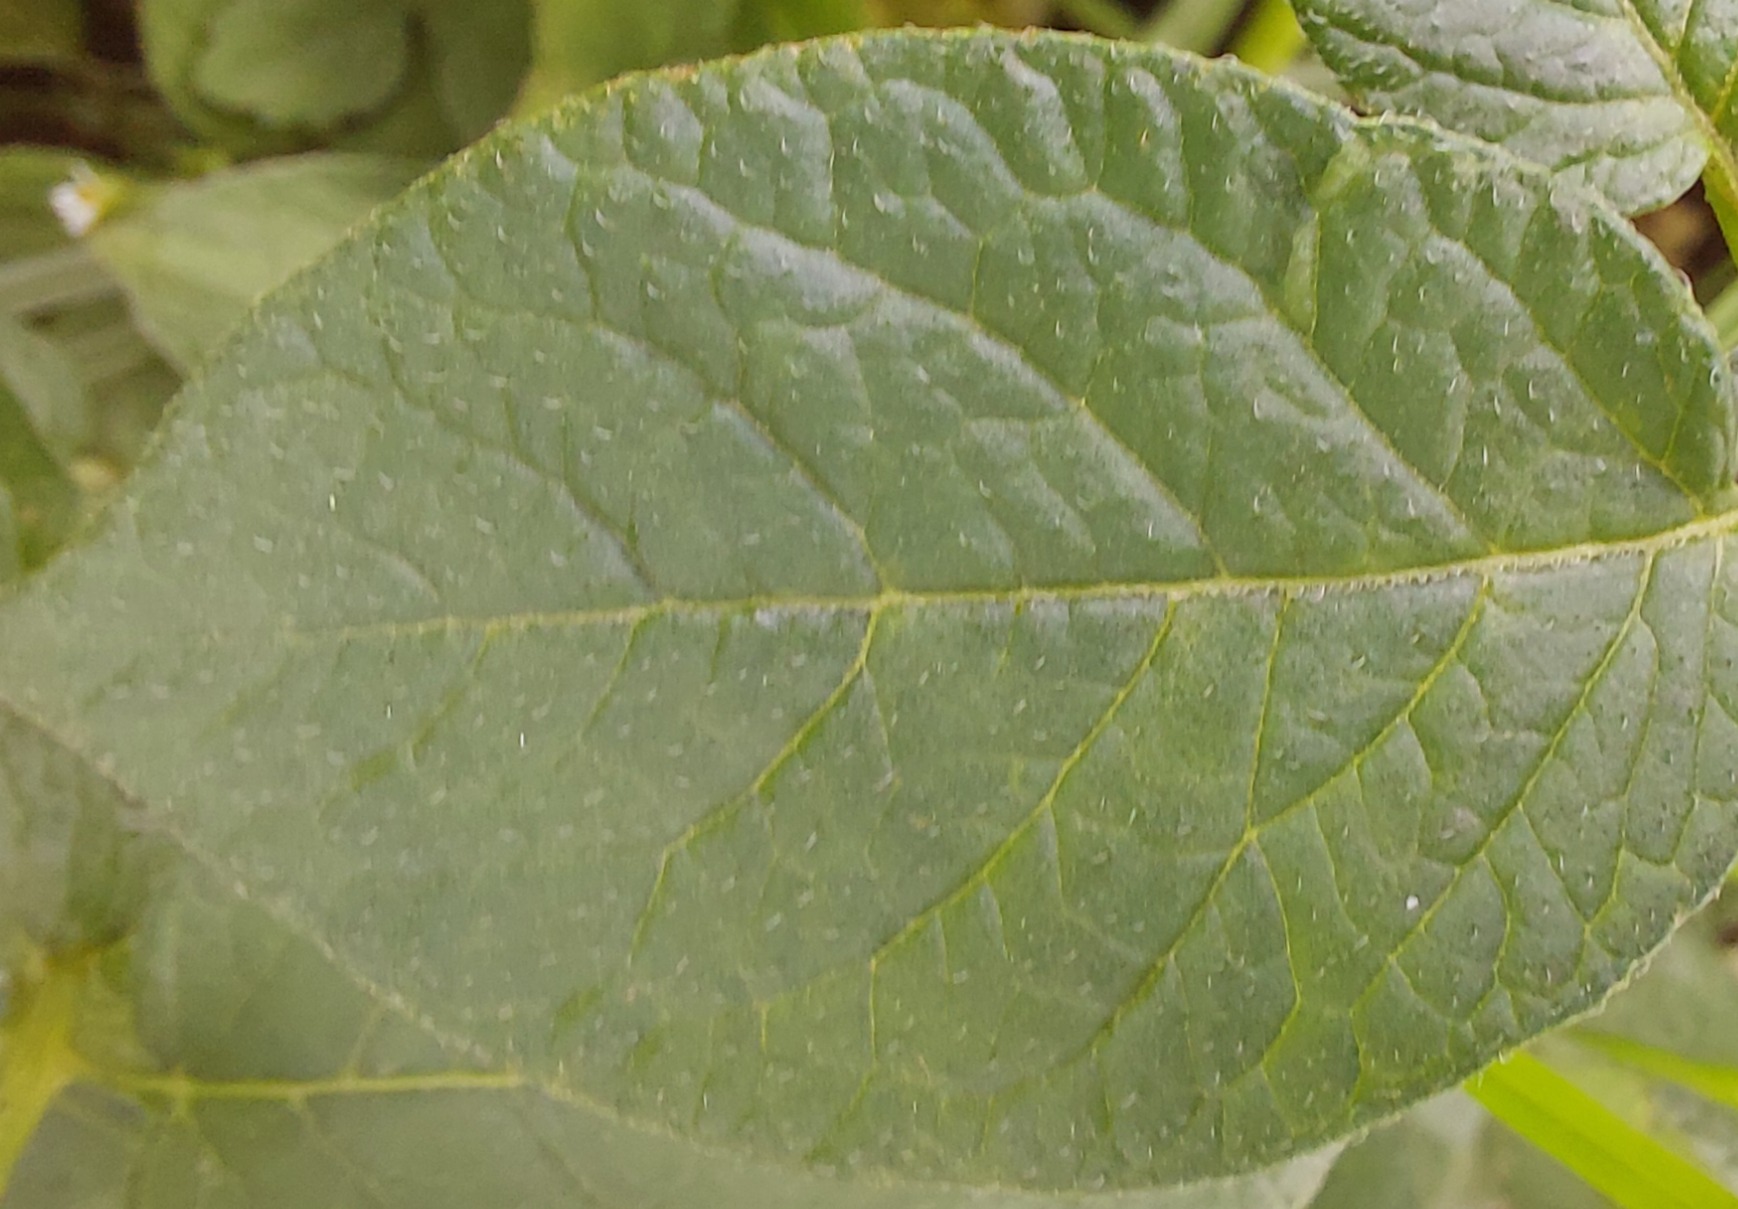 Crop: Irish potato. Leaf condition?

healthy
